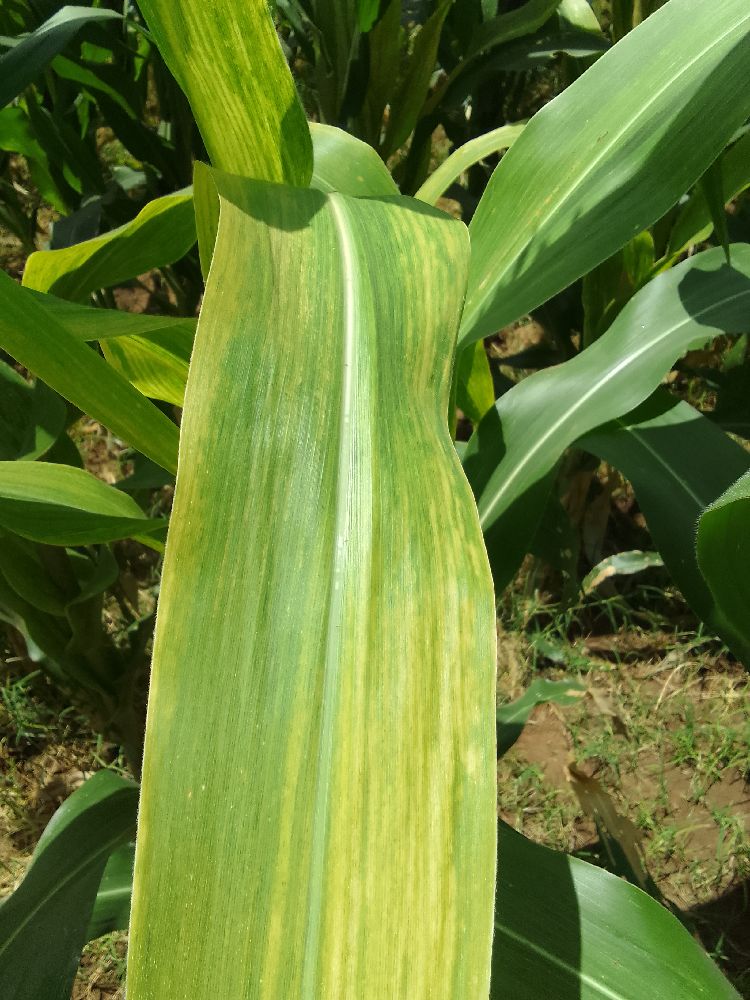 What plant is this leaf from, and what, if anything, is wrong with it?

maize, maize lethal necrosis
